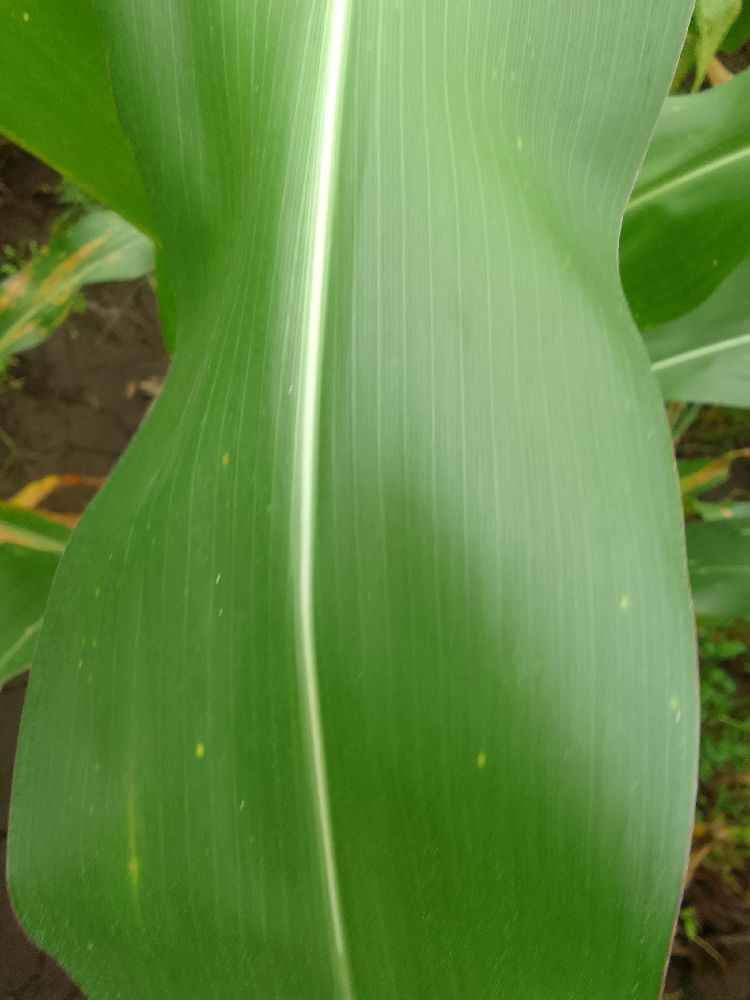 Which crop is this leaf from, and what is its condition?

maize, healthy
